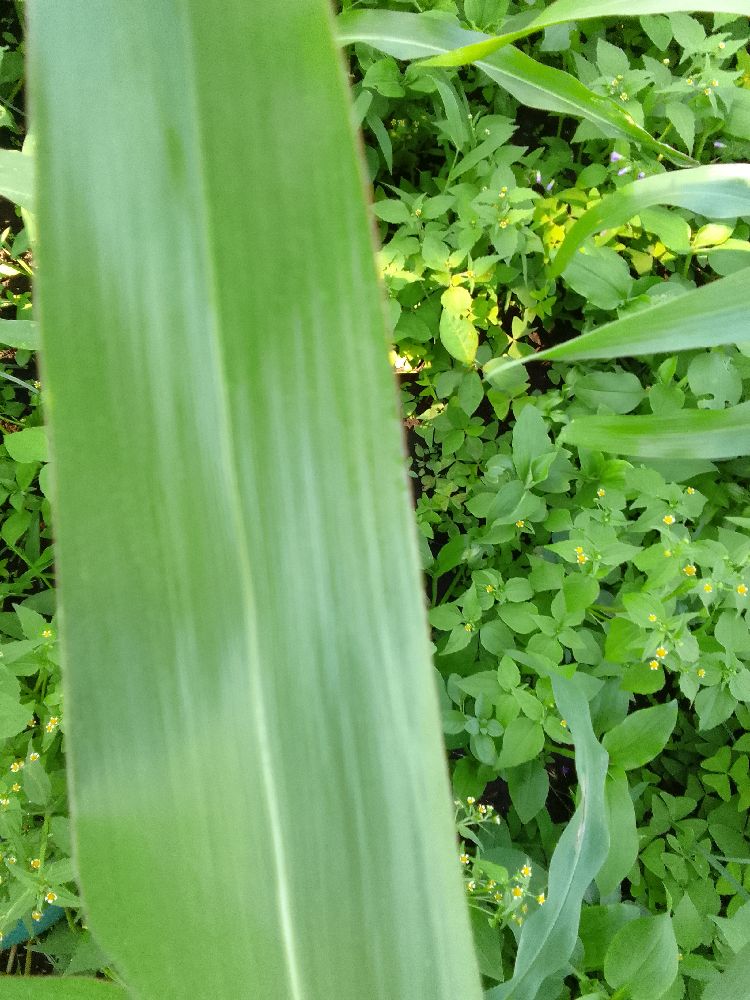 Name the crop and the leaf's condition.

maize, healthy
